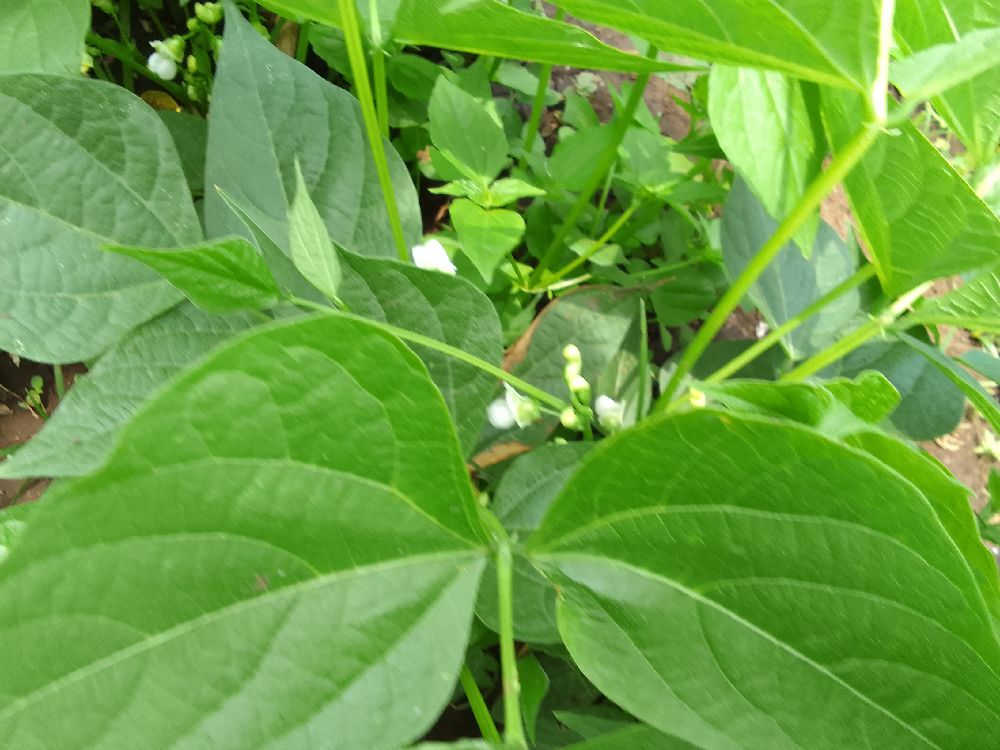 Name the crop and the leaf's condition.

common bean, healthy
